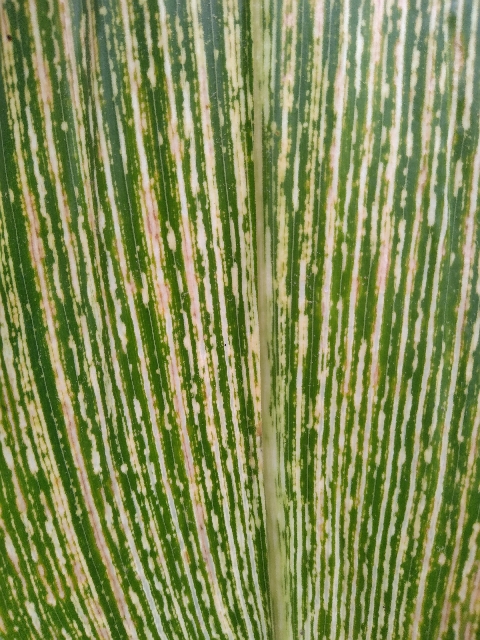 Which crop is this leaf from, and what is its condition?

maize, maize streak virus
